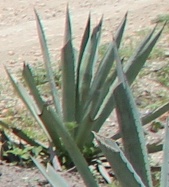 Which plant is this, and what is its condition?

agave, small
